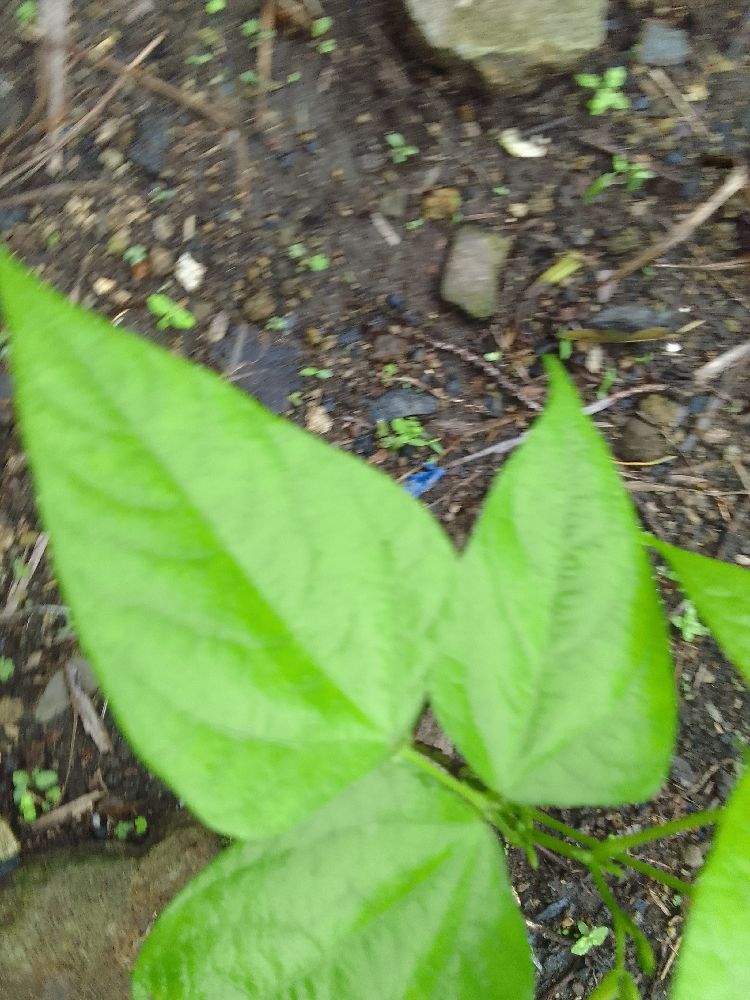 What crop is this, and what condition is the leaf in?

common bean, healthy
